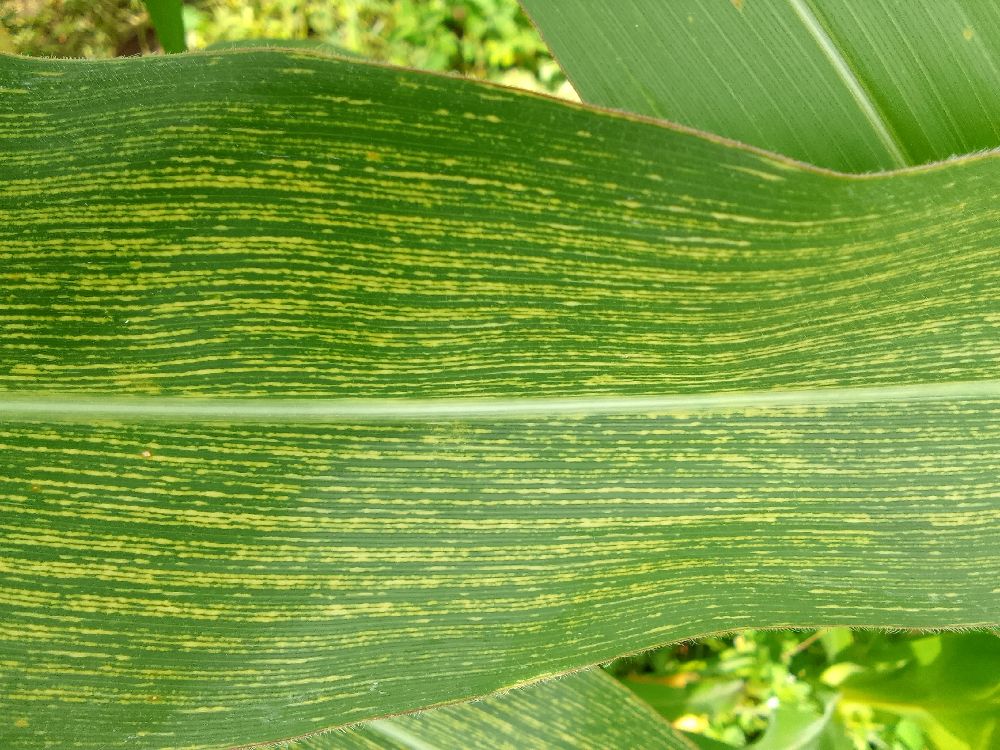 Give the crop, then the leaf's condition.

maize, maize streak virus
